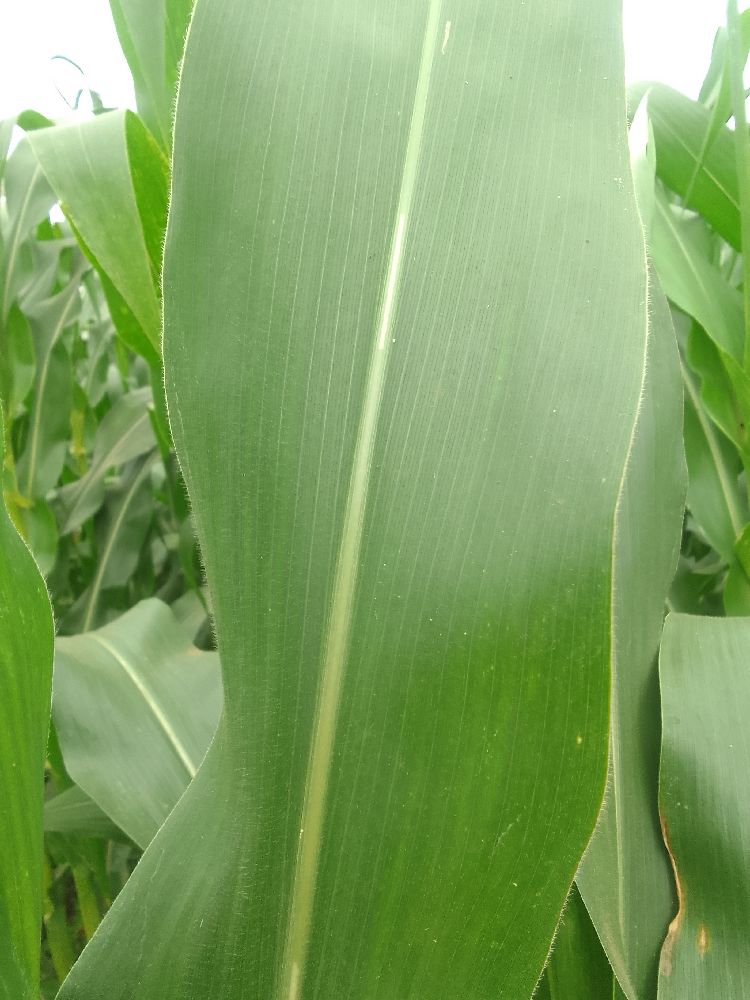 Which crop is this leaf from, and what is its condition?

maize, healthy
